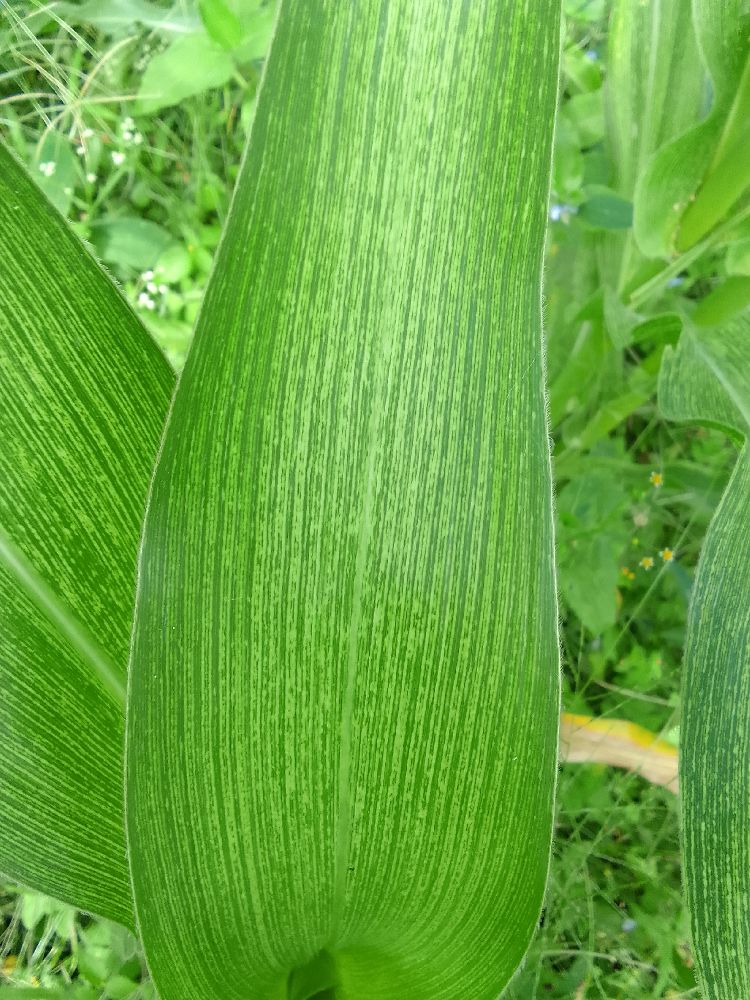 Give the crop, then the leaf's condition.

maize, maize streak virus
